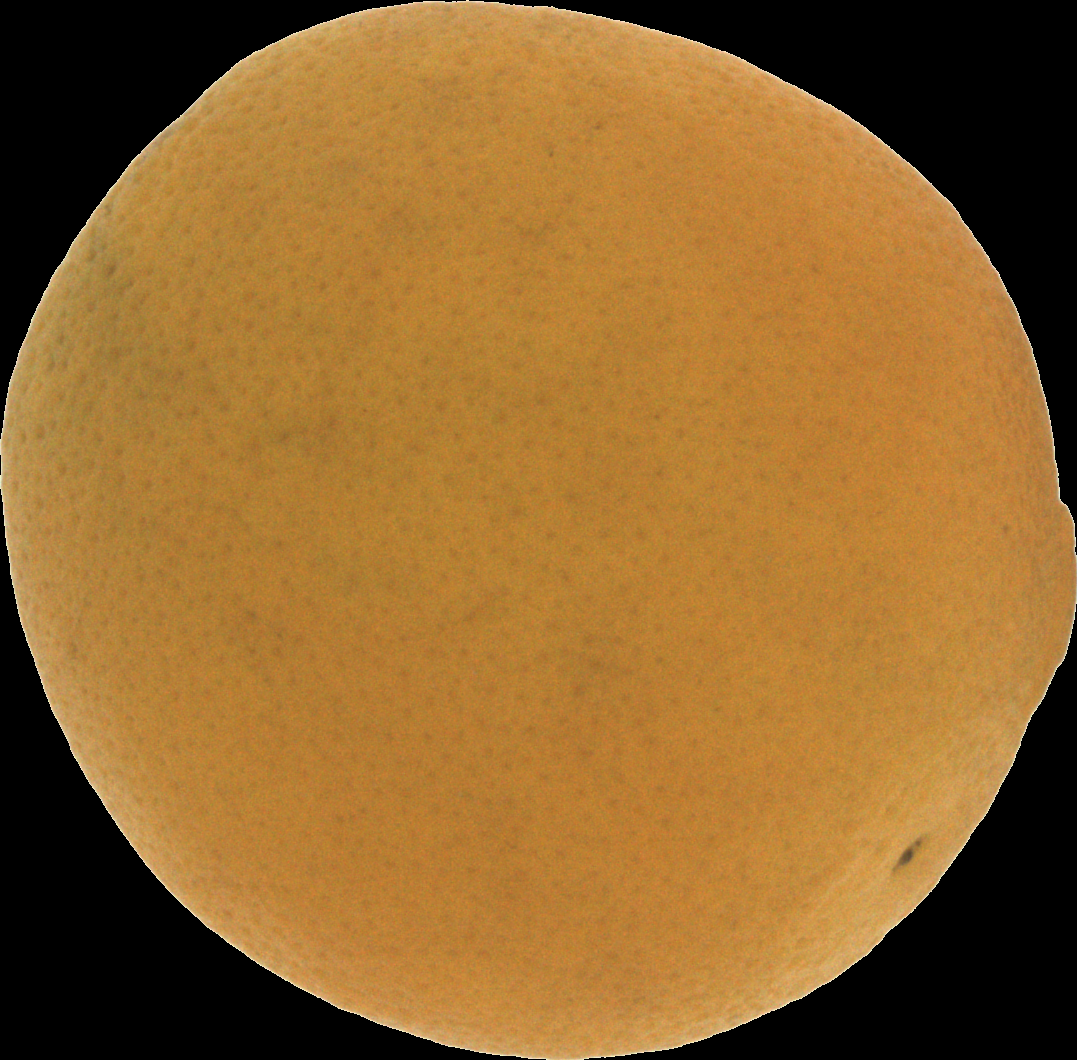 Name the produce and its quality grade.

orange, bad
